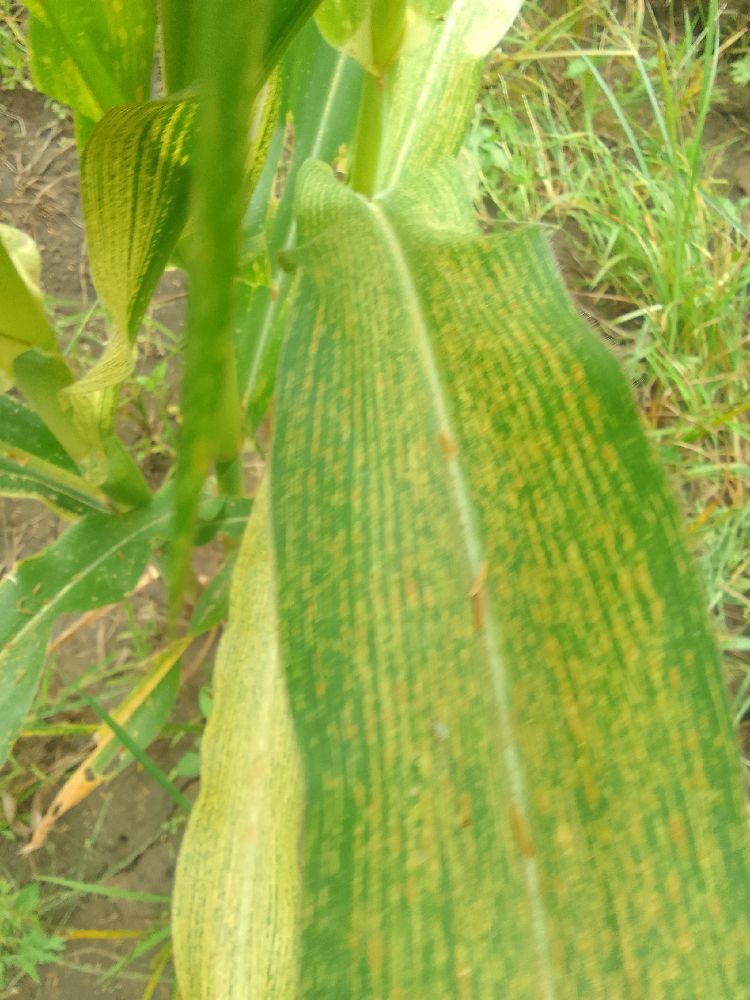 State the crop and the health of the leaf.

maize, maize streak virus
